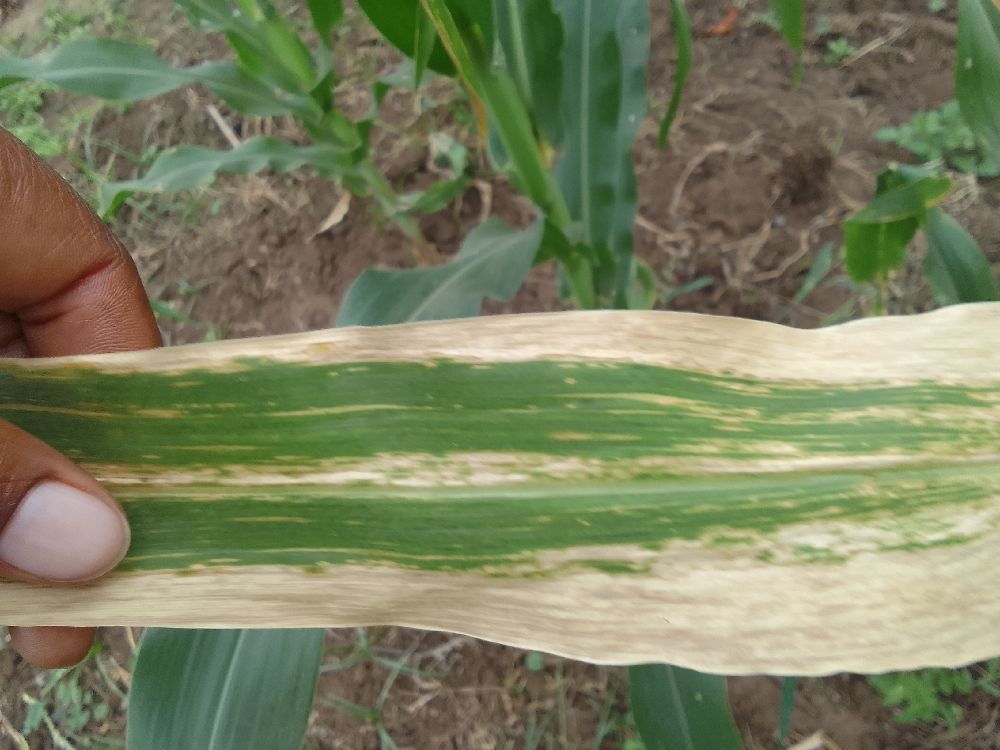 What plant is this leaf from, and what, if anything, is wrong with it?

maize, maize lethal necrosis
